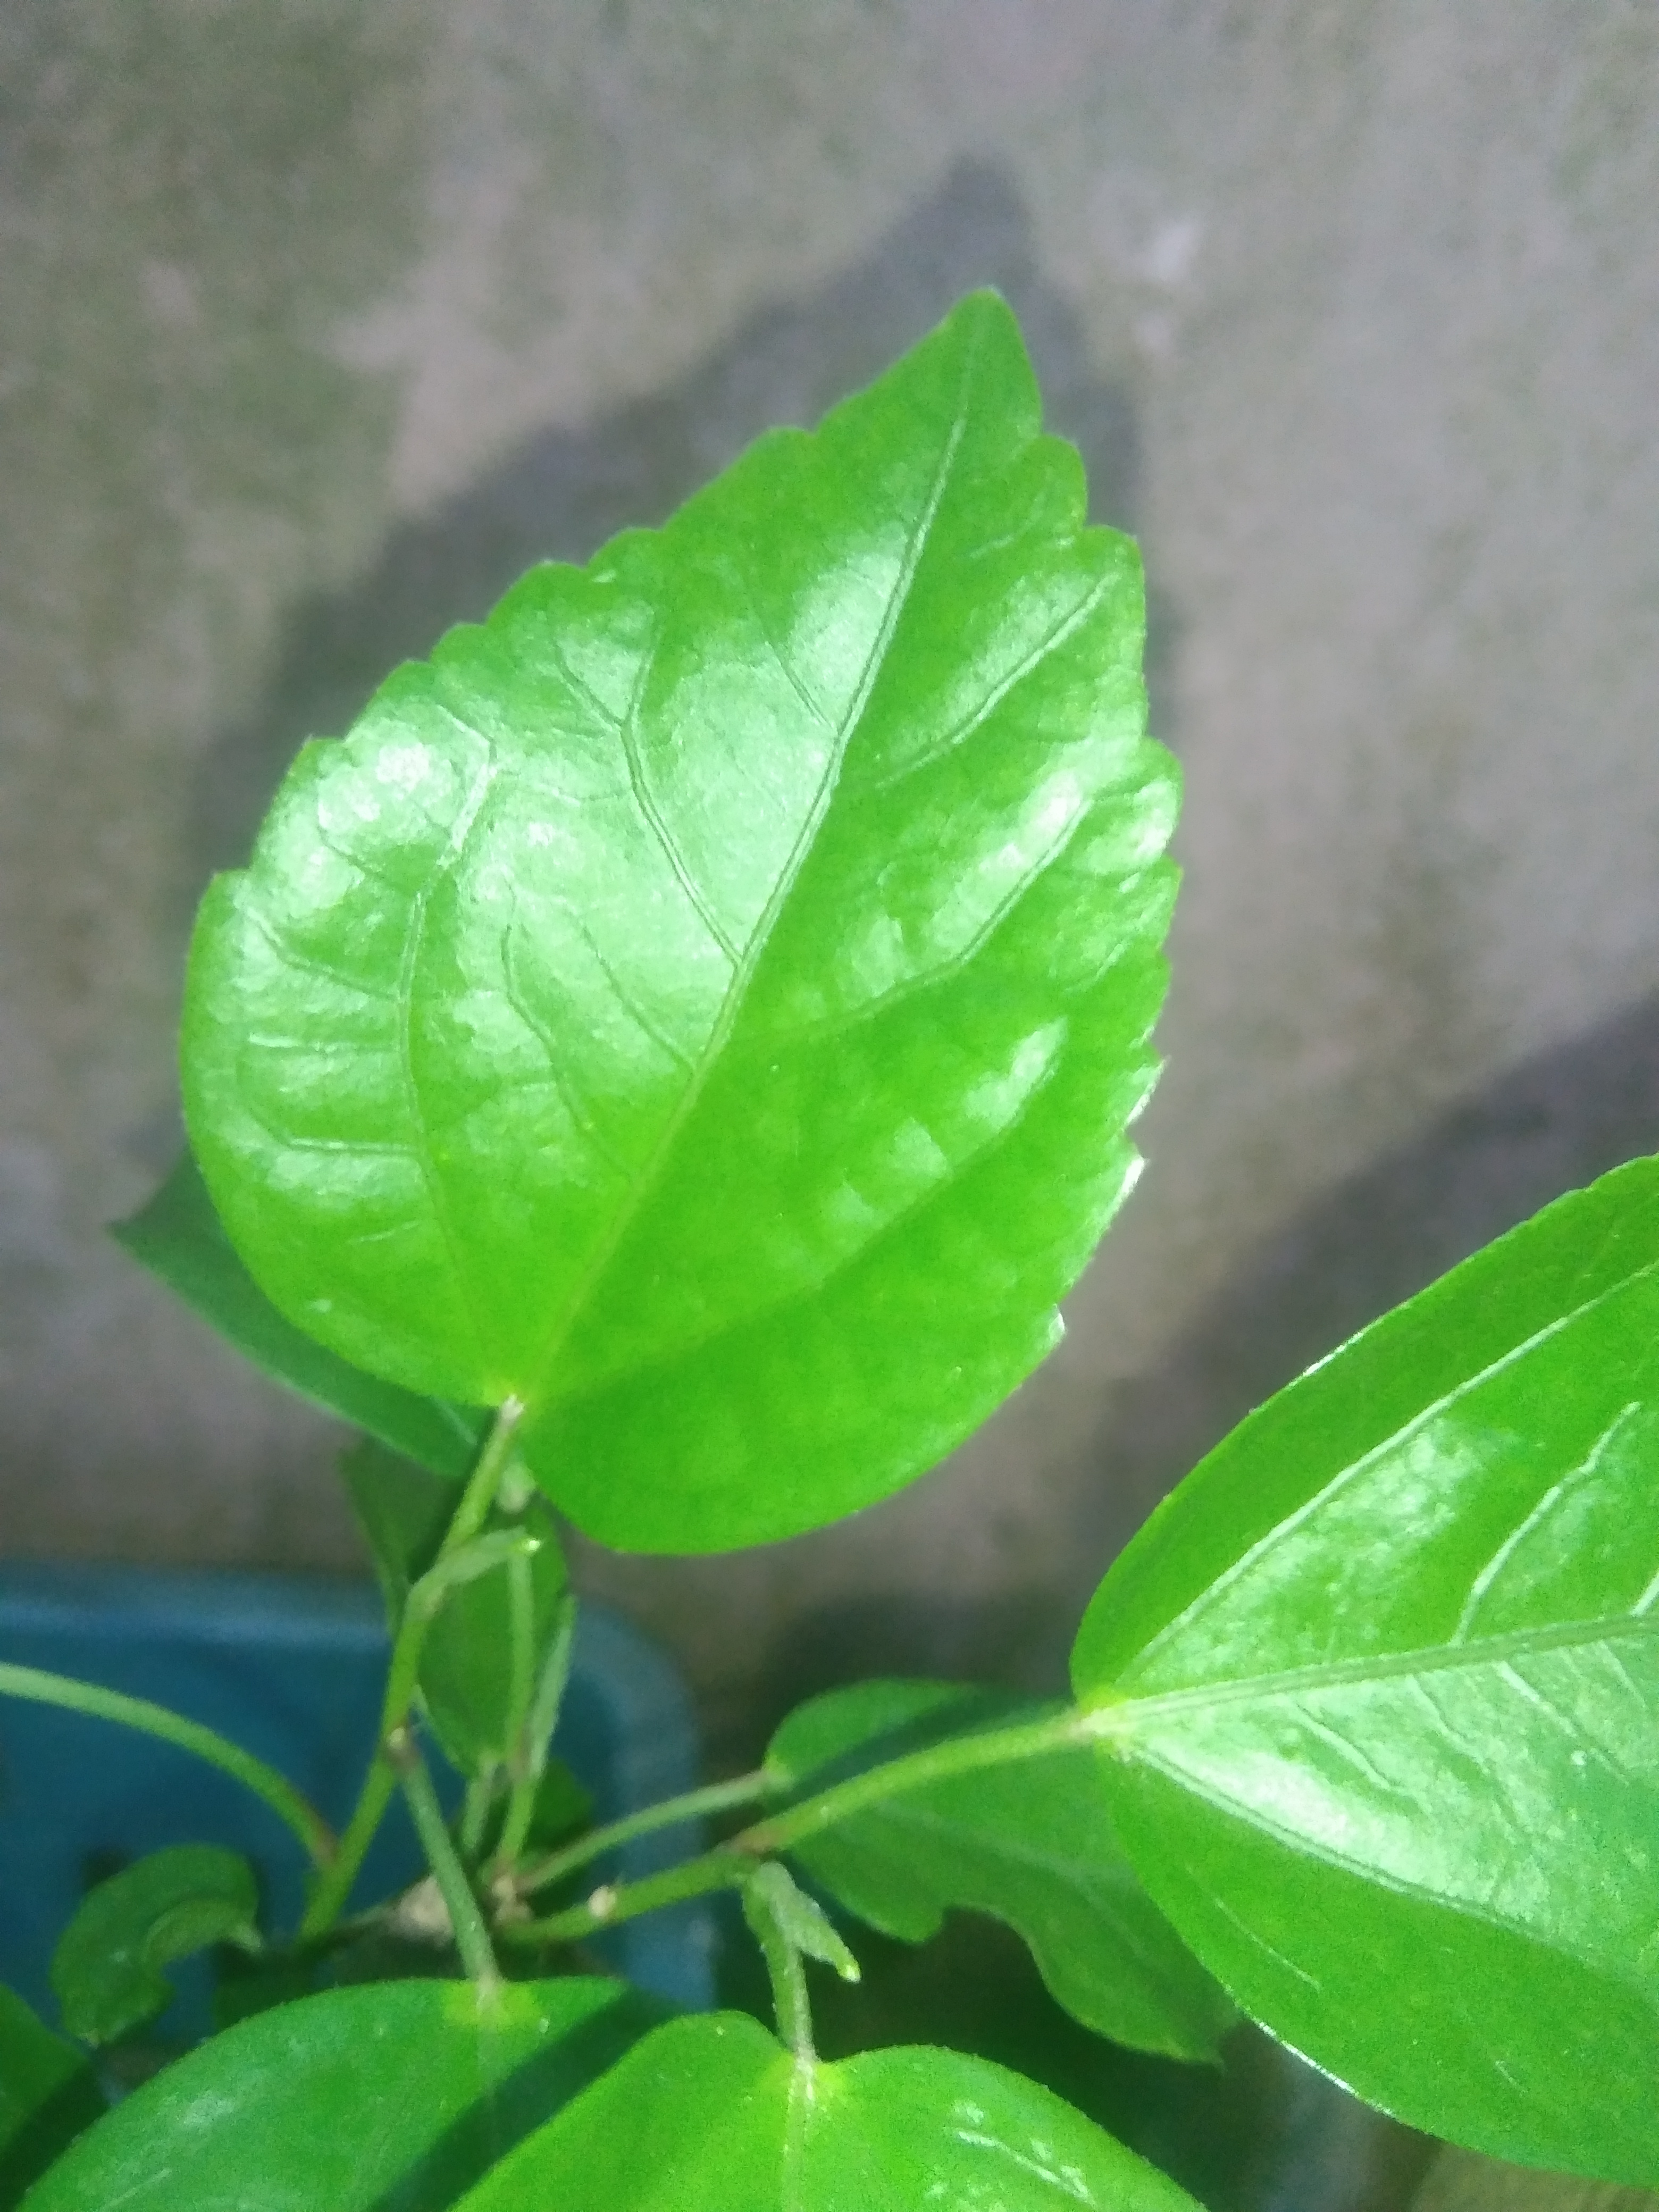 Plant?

hibiscus
